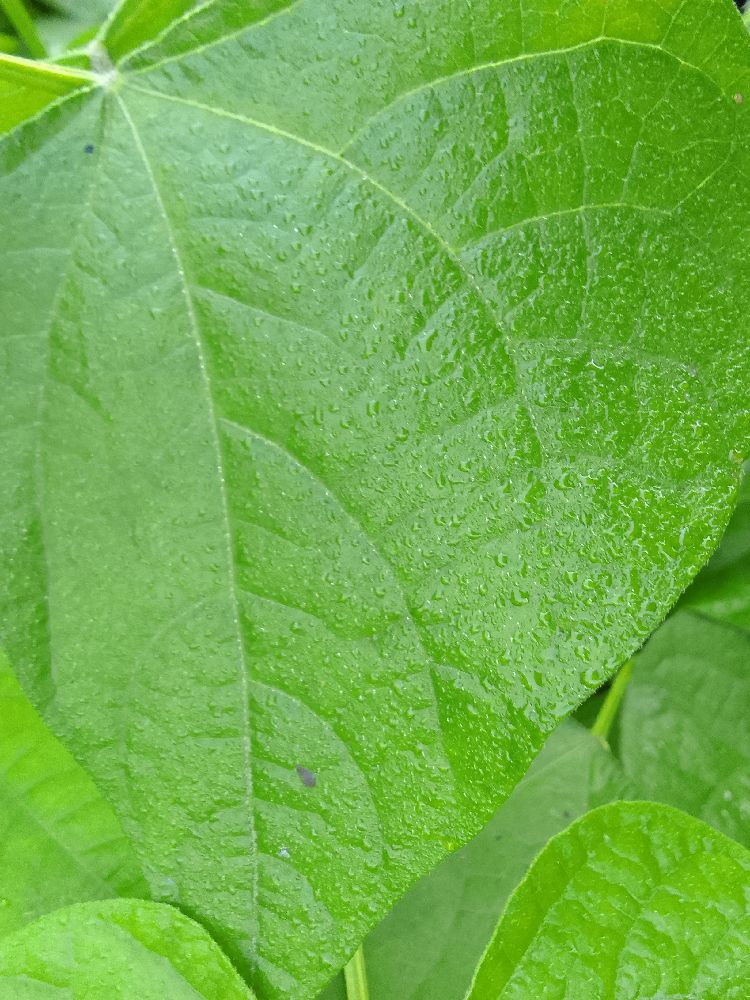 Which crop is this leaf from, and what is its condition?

common bean, healthy
